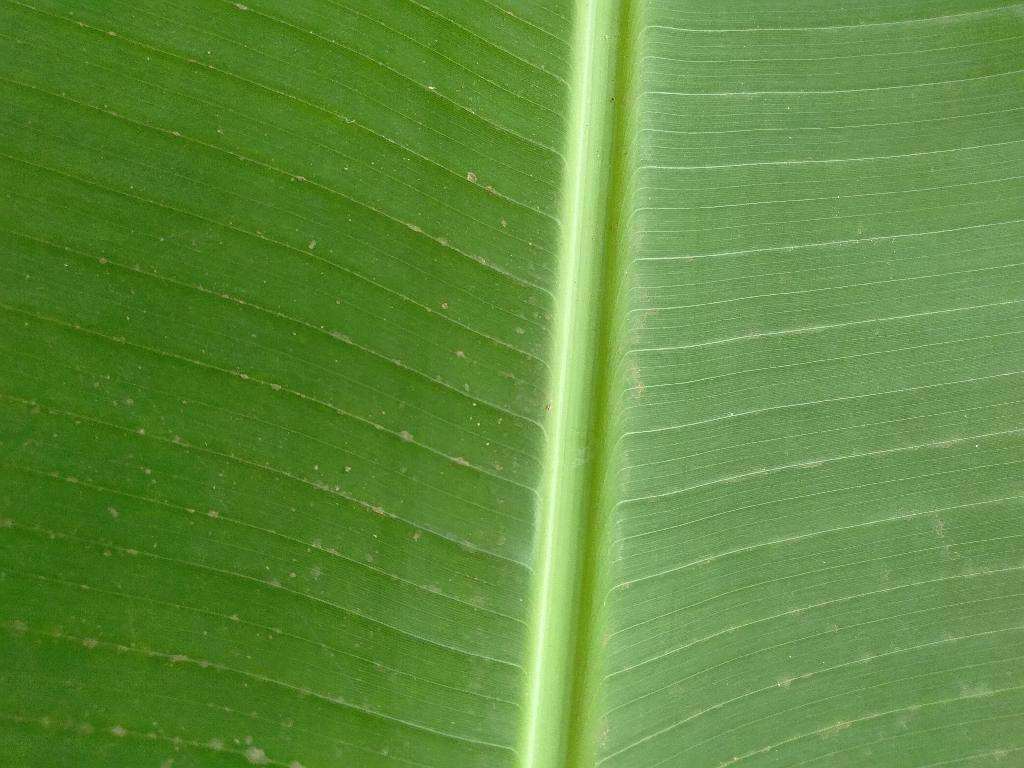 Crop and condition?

banana, healthy
